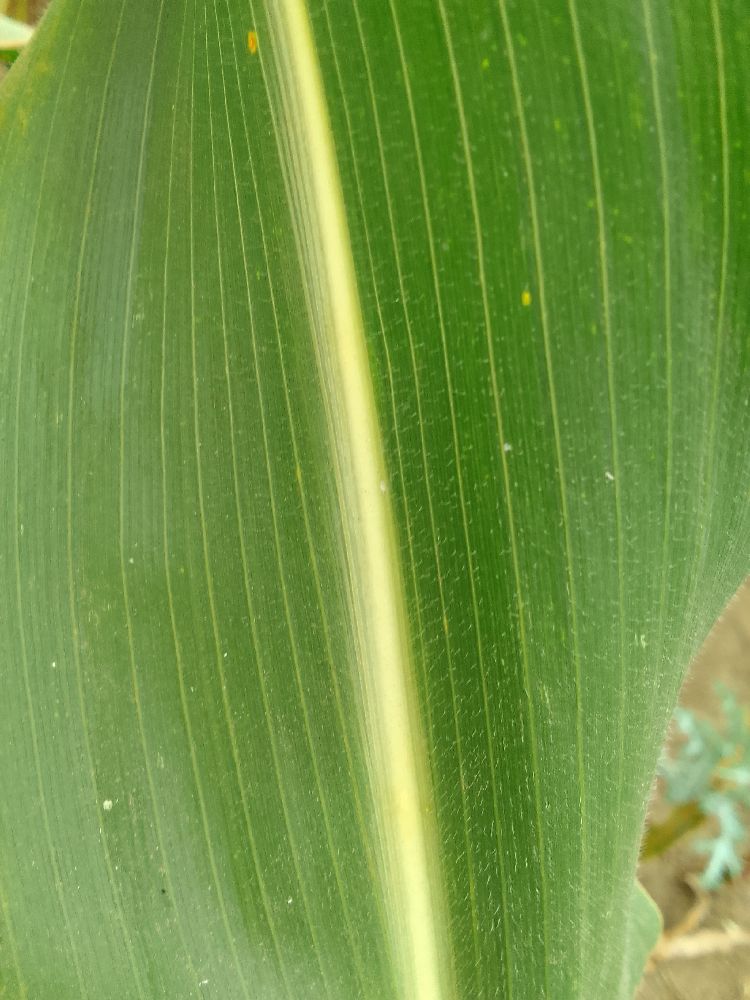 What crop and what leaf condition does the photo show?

maize, healthy
